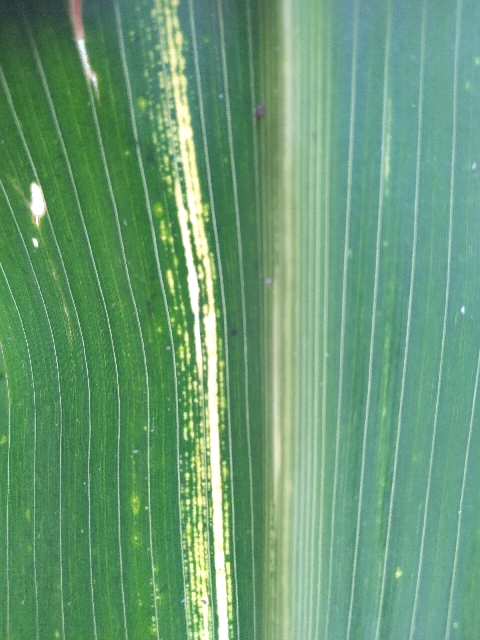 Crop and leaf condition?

maize, maize streak virus
